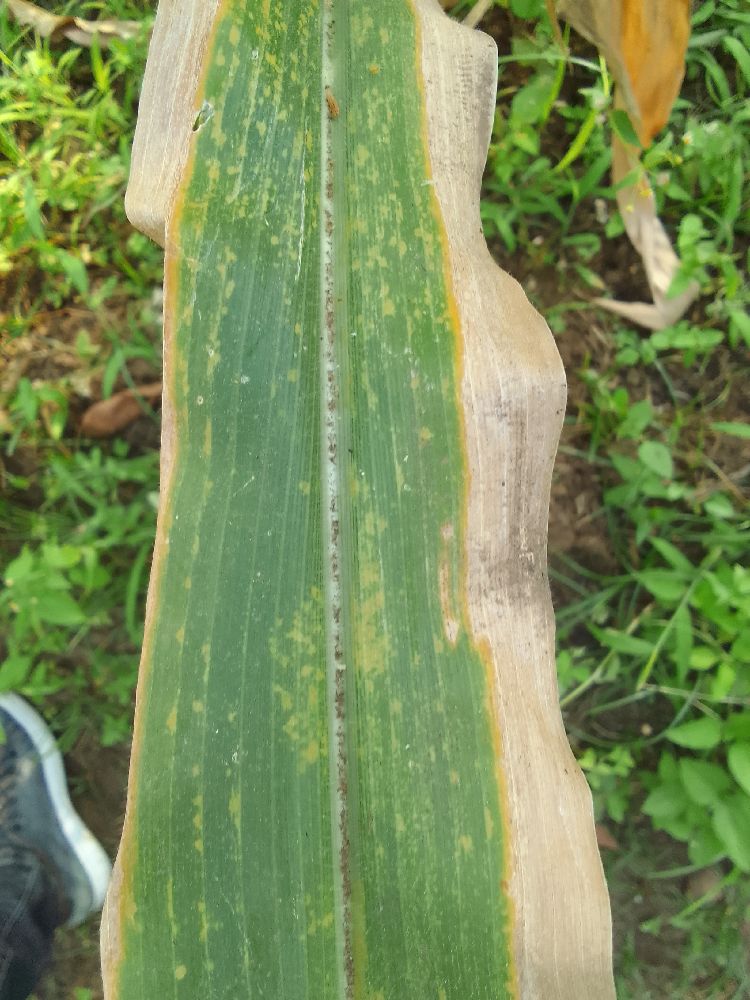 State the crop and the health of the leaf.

maize, maize lethal necrosis
